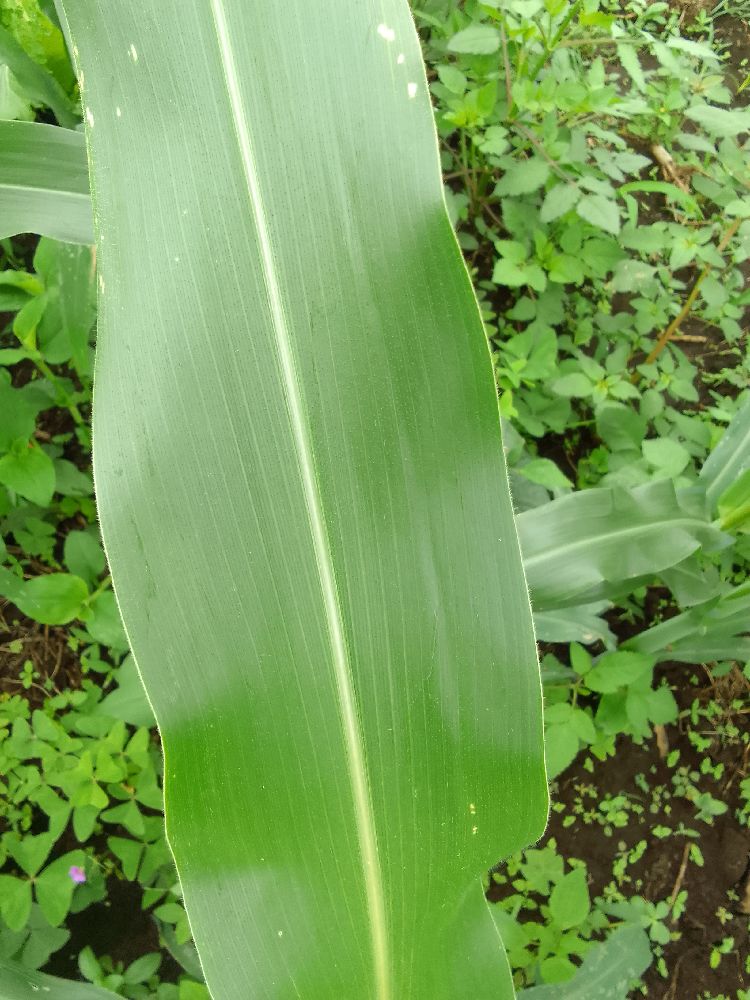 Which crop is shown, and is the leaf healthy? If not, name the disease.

maize, healthy
